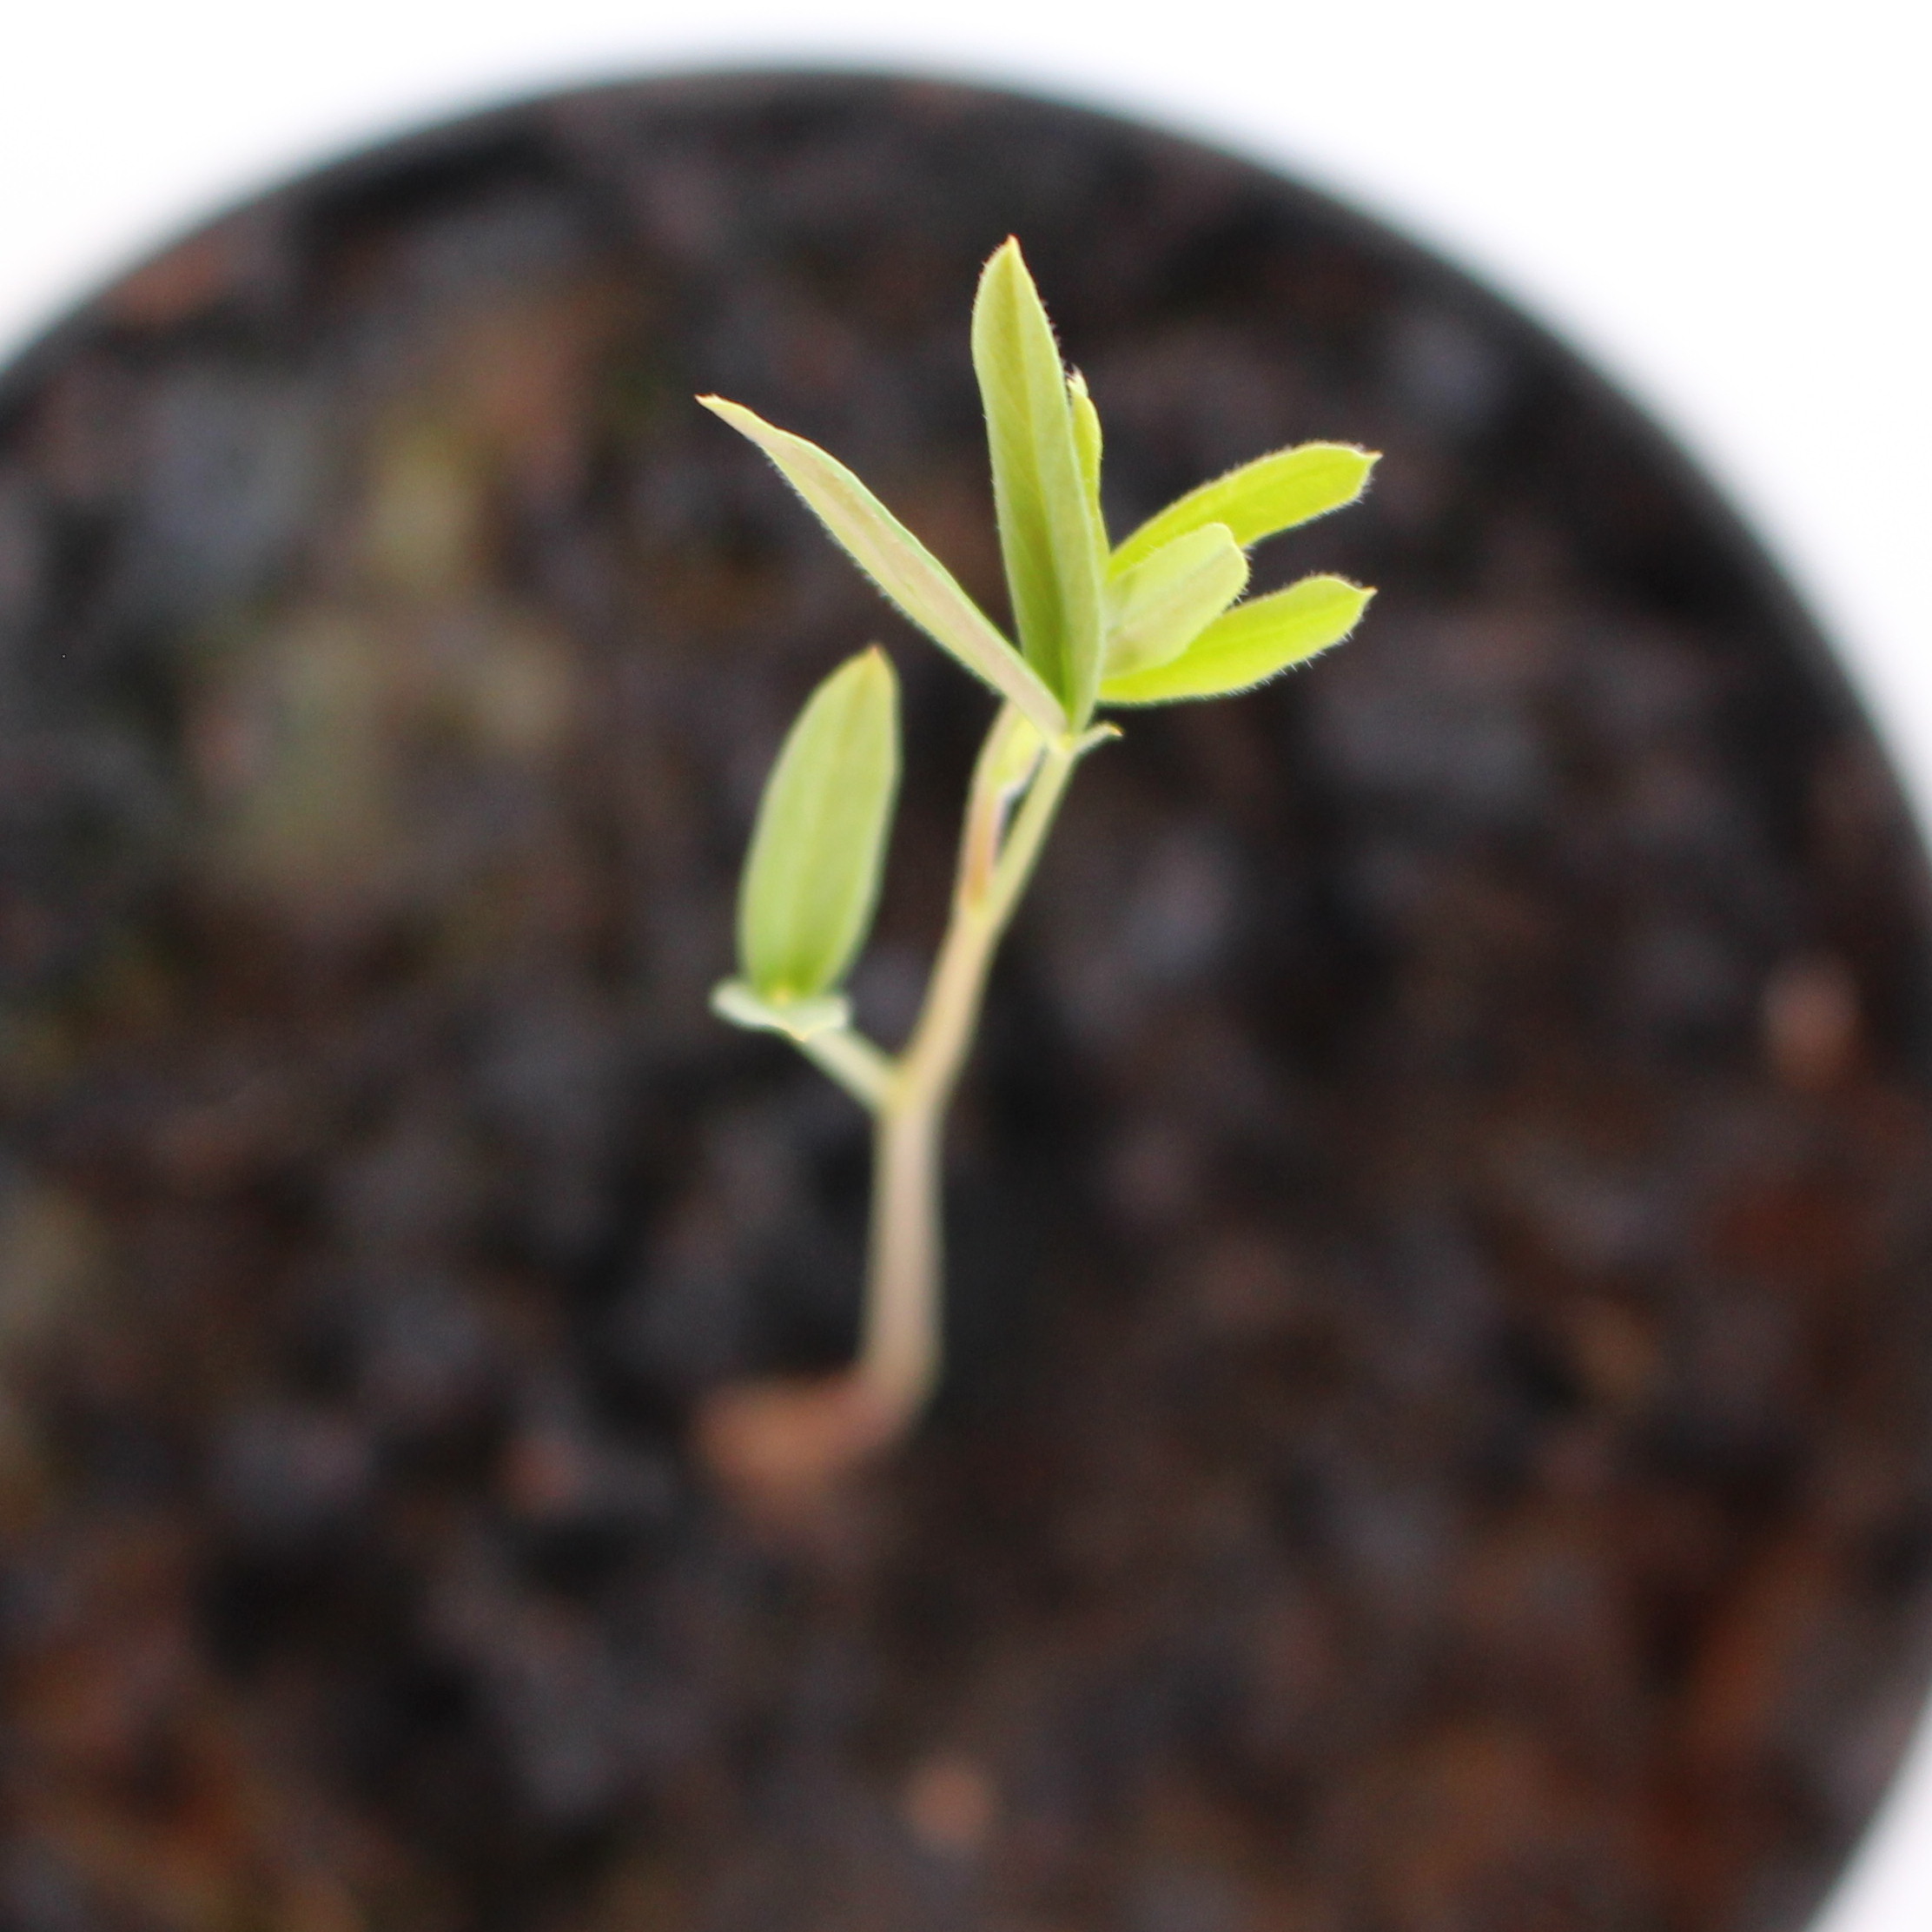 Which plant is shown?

Vicia sativa
